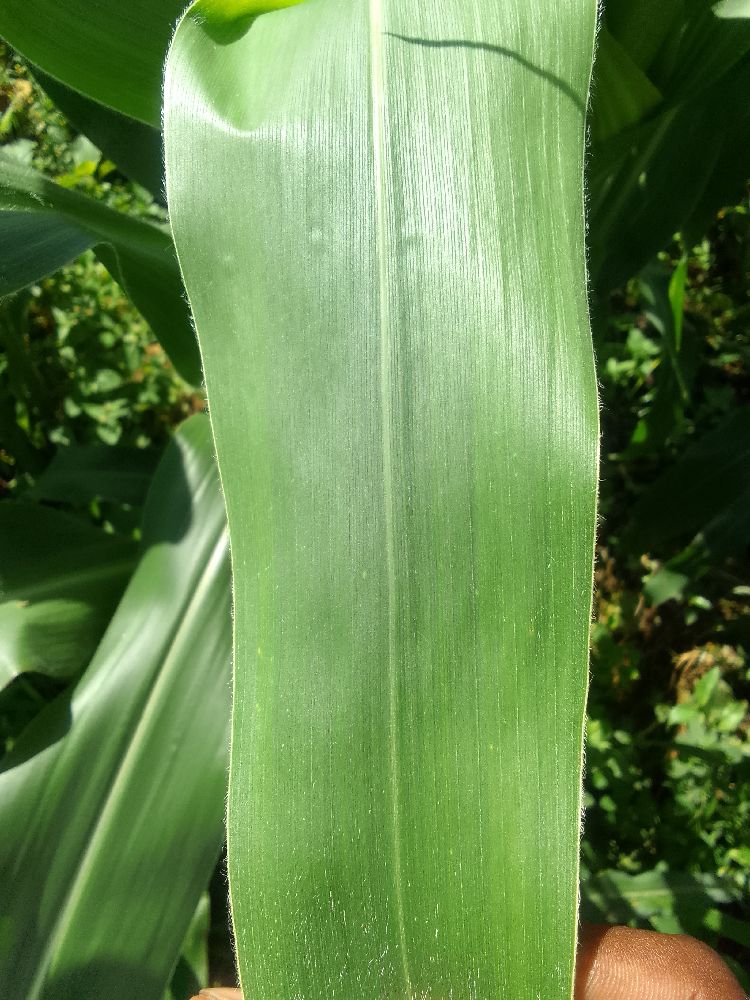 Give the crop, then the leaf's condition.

maize, healthy
